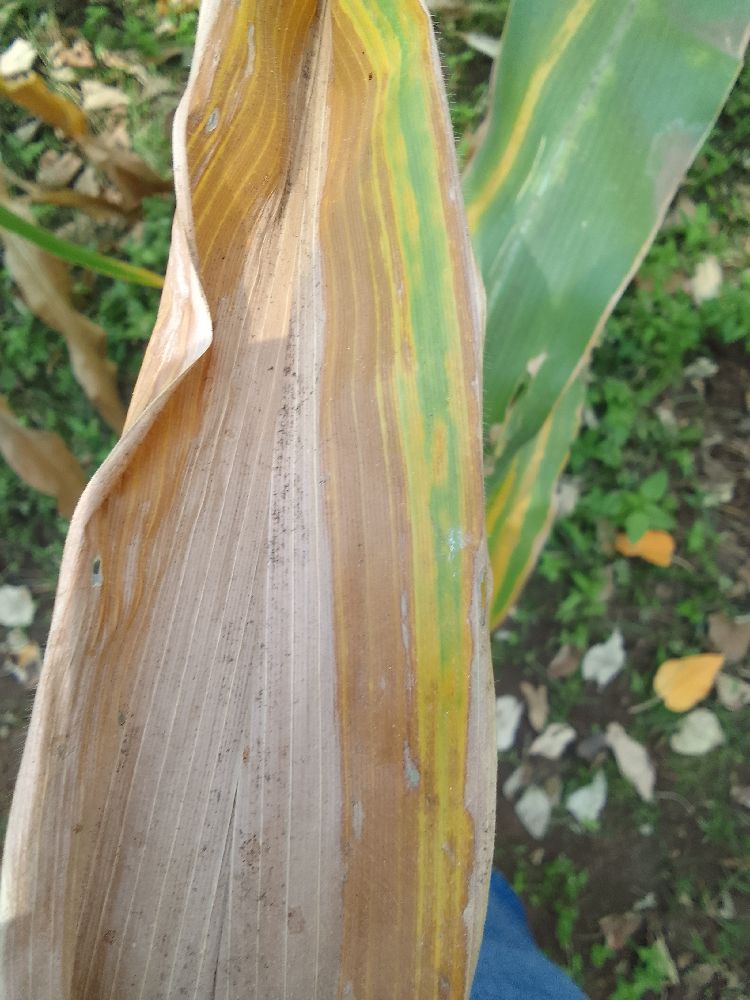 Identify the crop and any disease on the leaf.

maize, maize lethal necrosis
